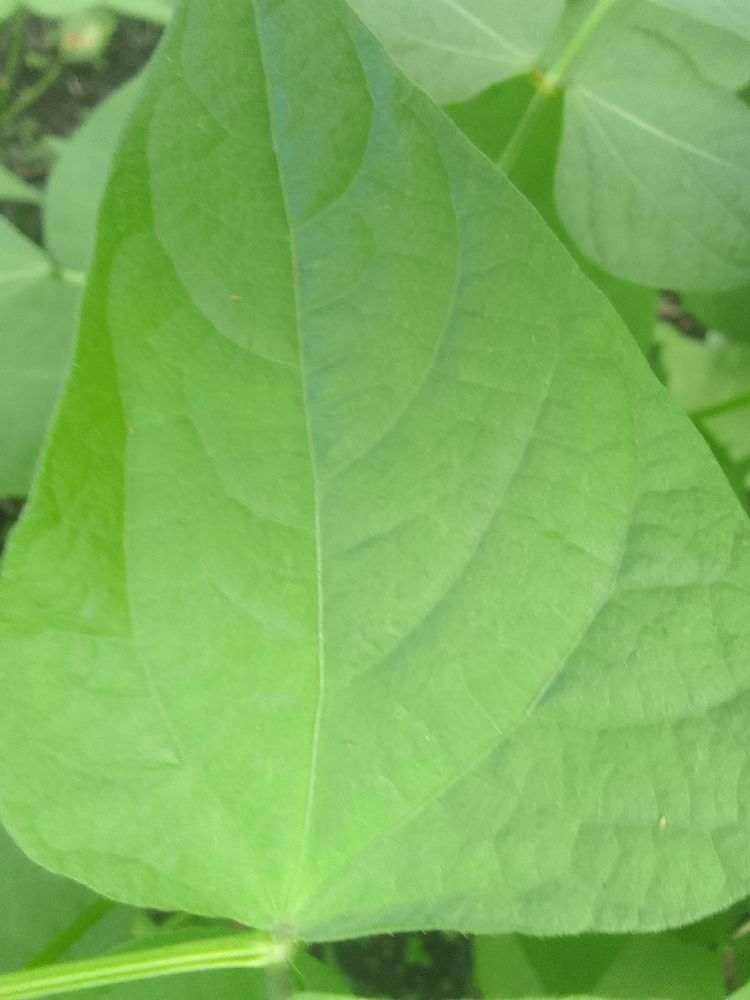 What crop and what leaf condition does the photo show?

common bean, healthy
